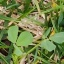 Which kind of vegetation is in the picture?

unstructured weed
